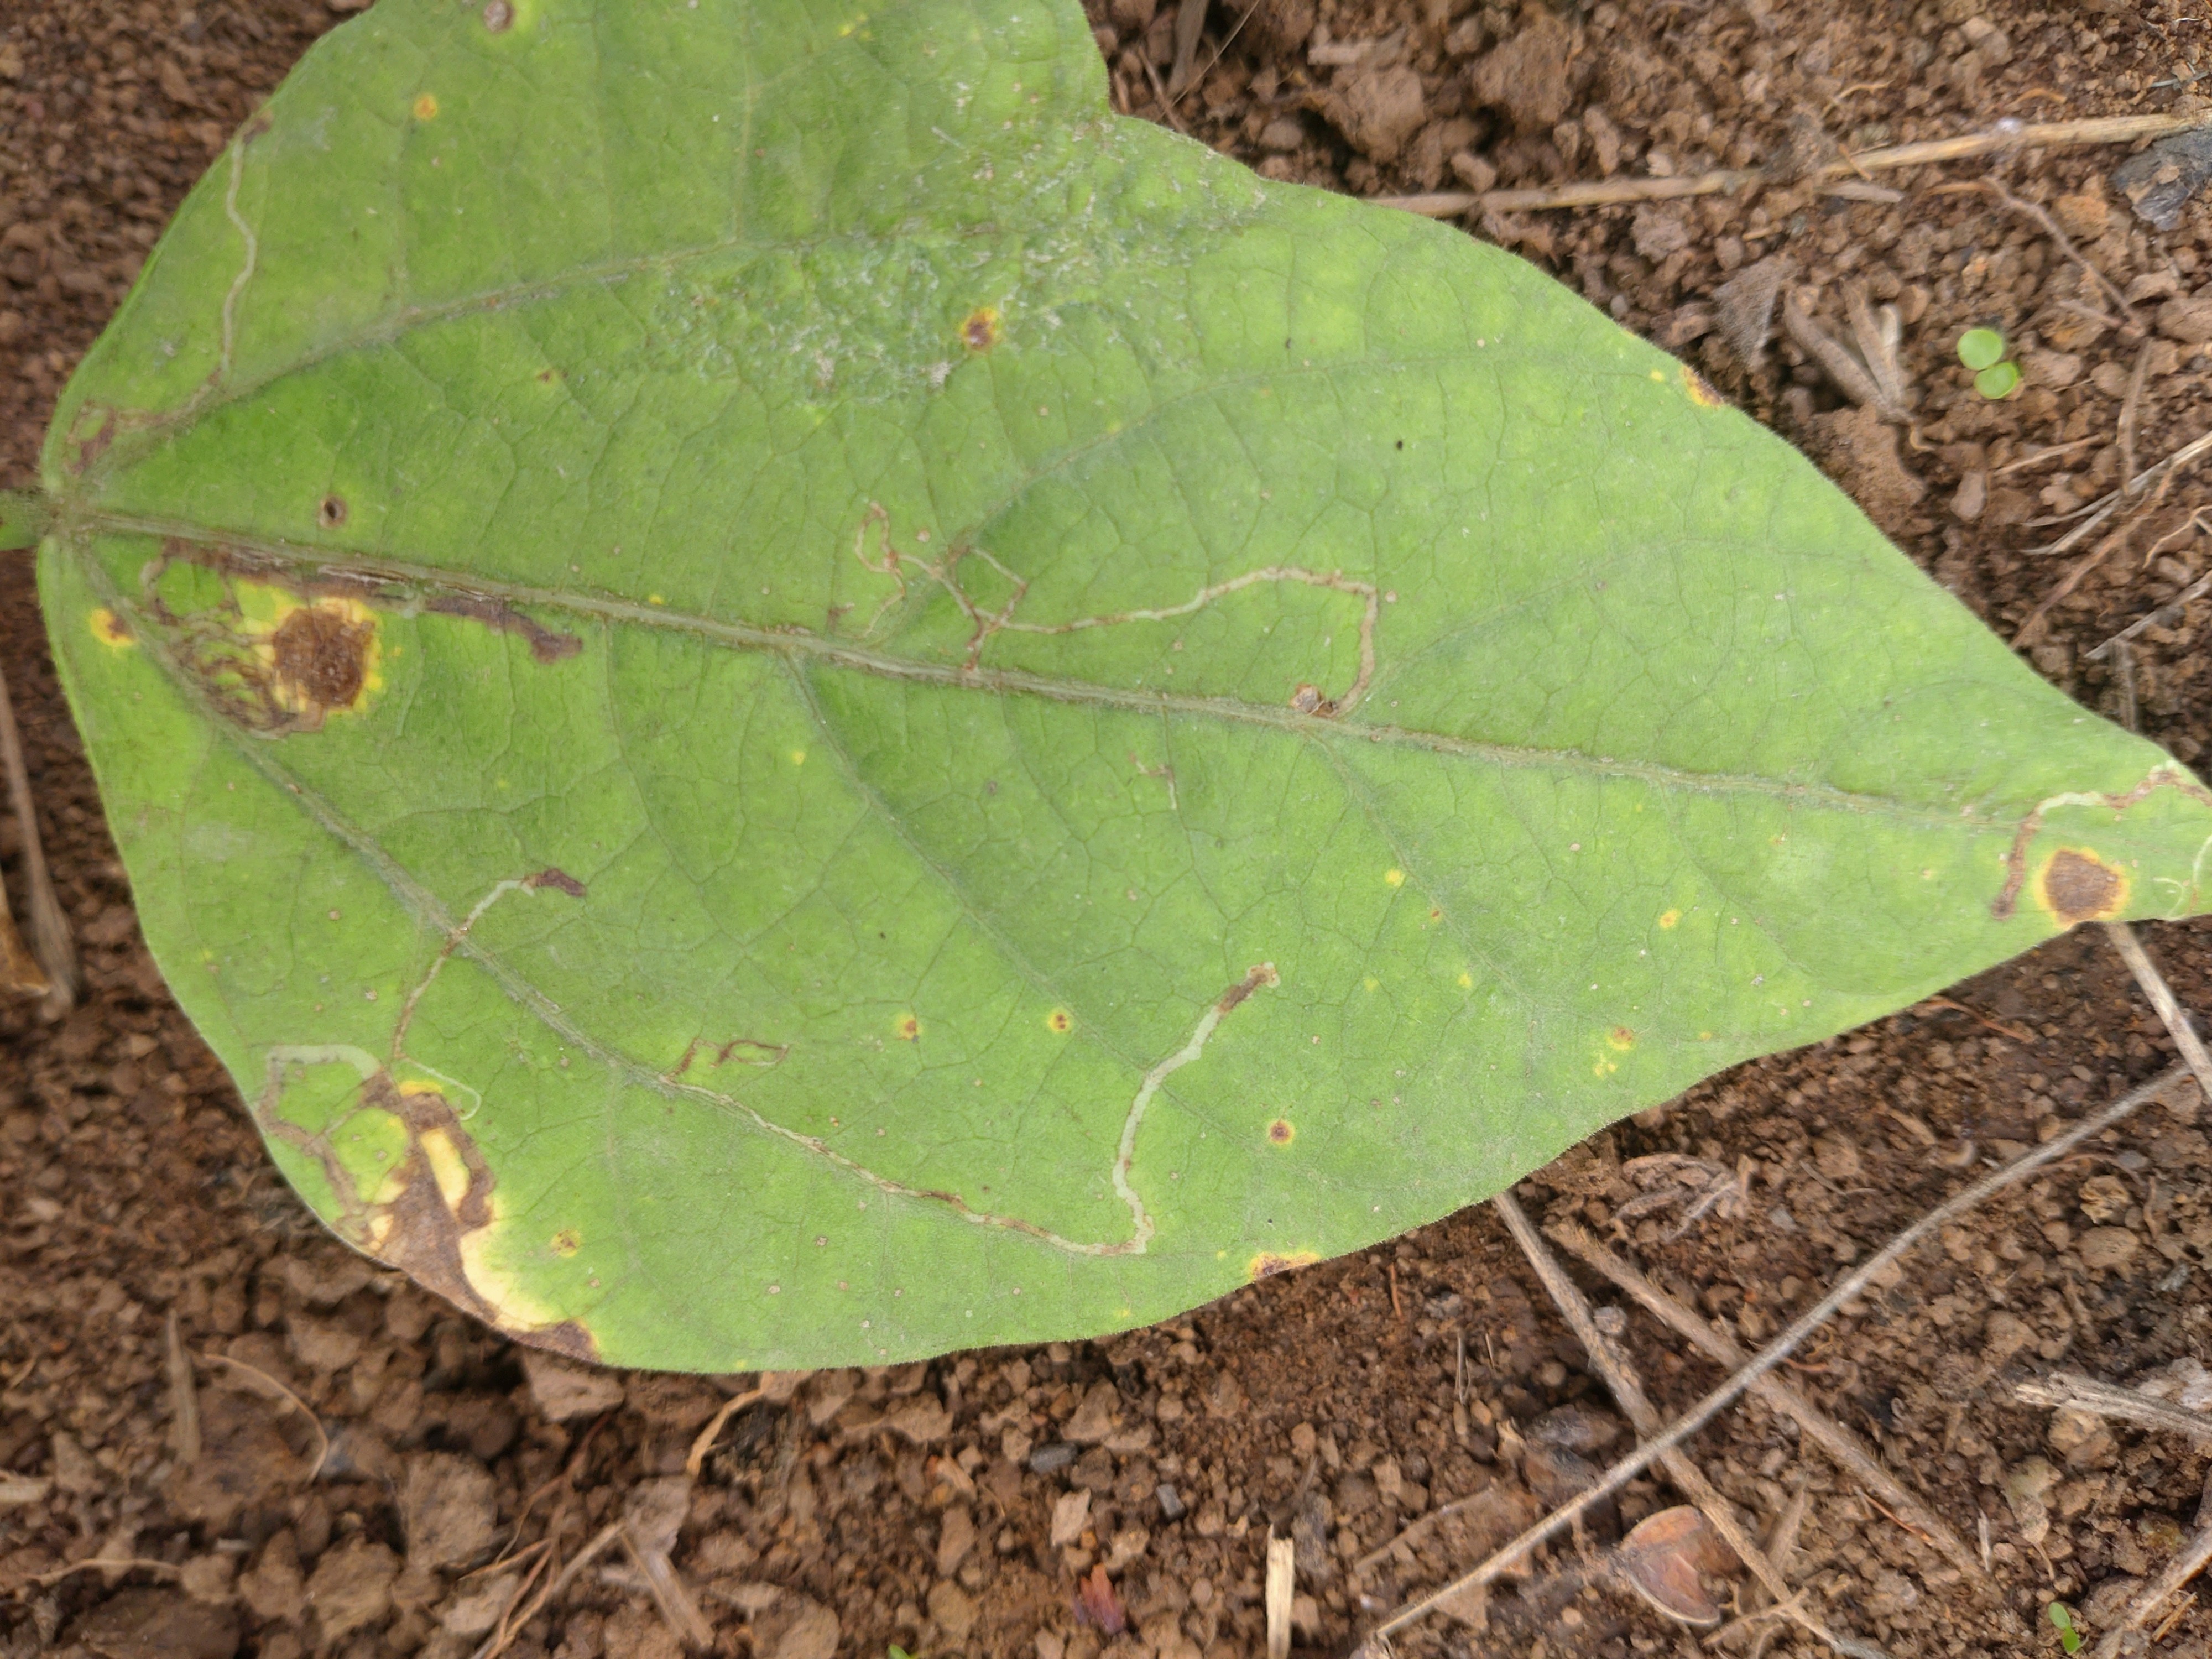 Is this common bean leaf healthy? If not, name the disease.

rust
